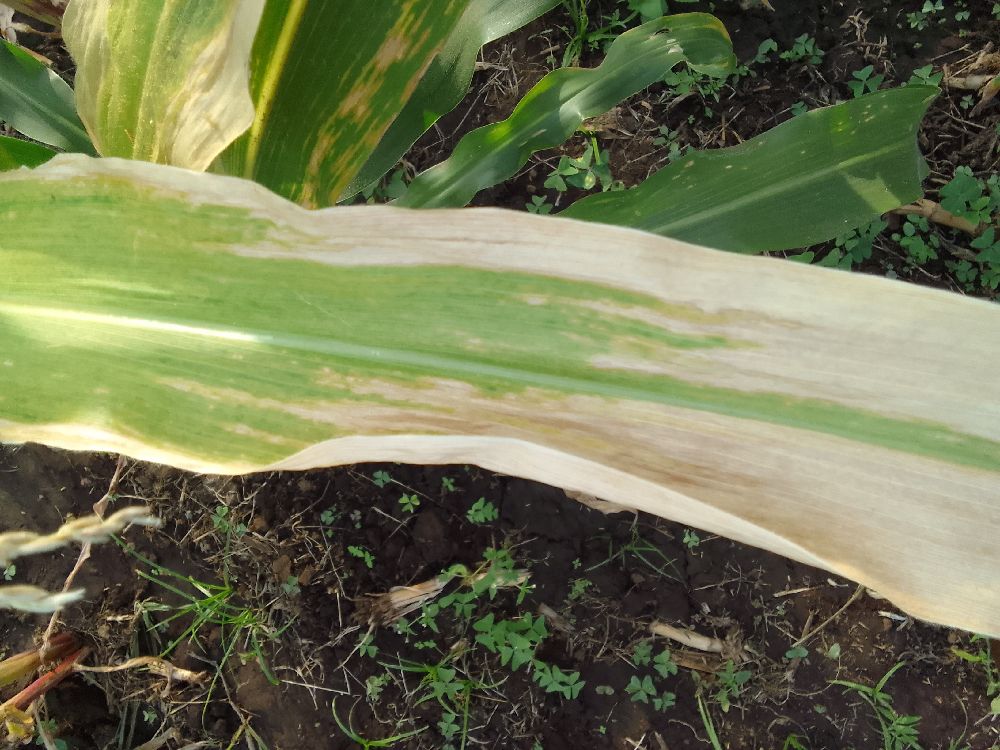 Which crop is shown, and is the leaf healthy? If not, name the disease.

maize, maize lethal necrosis
